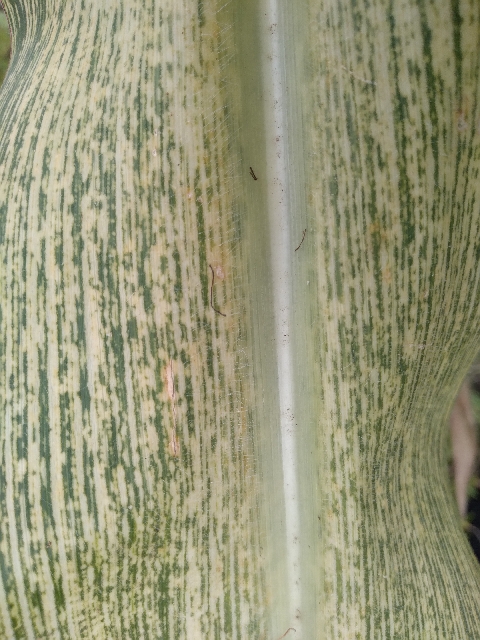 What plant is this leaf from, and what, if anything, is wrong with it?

maize, maize streak virus
